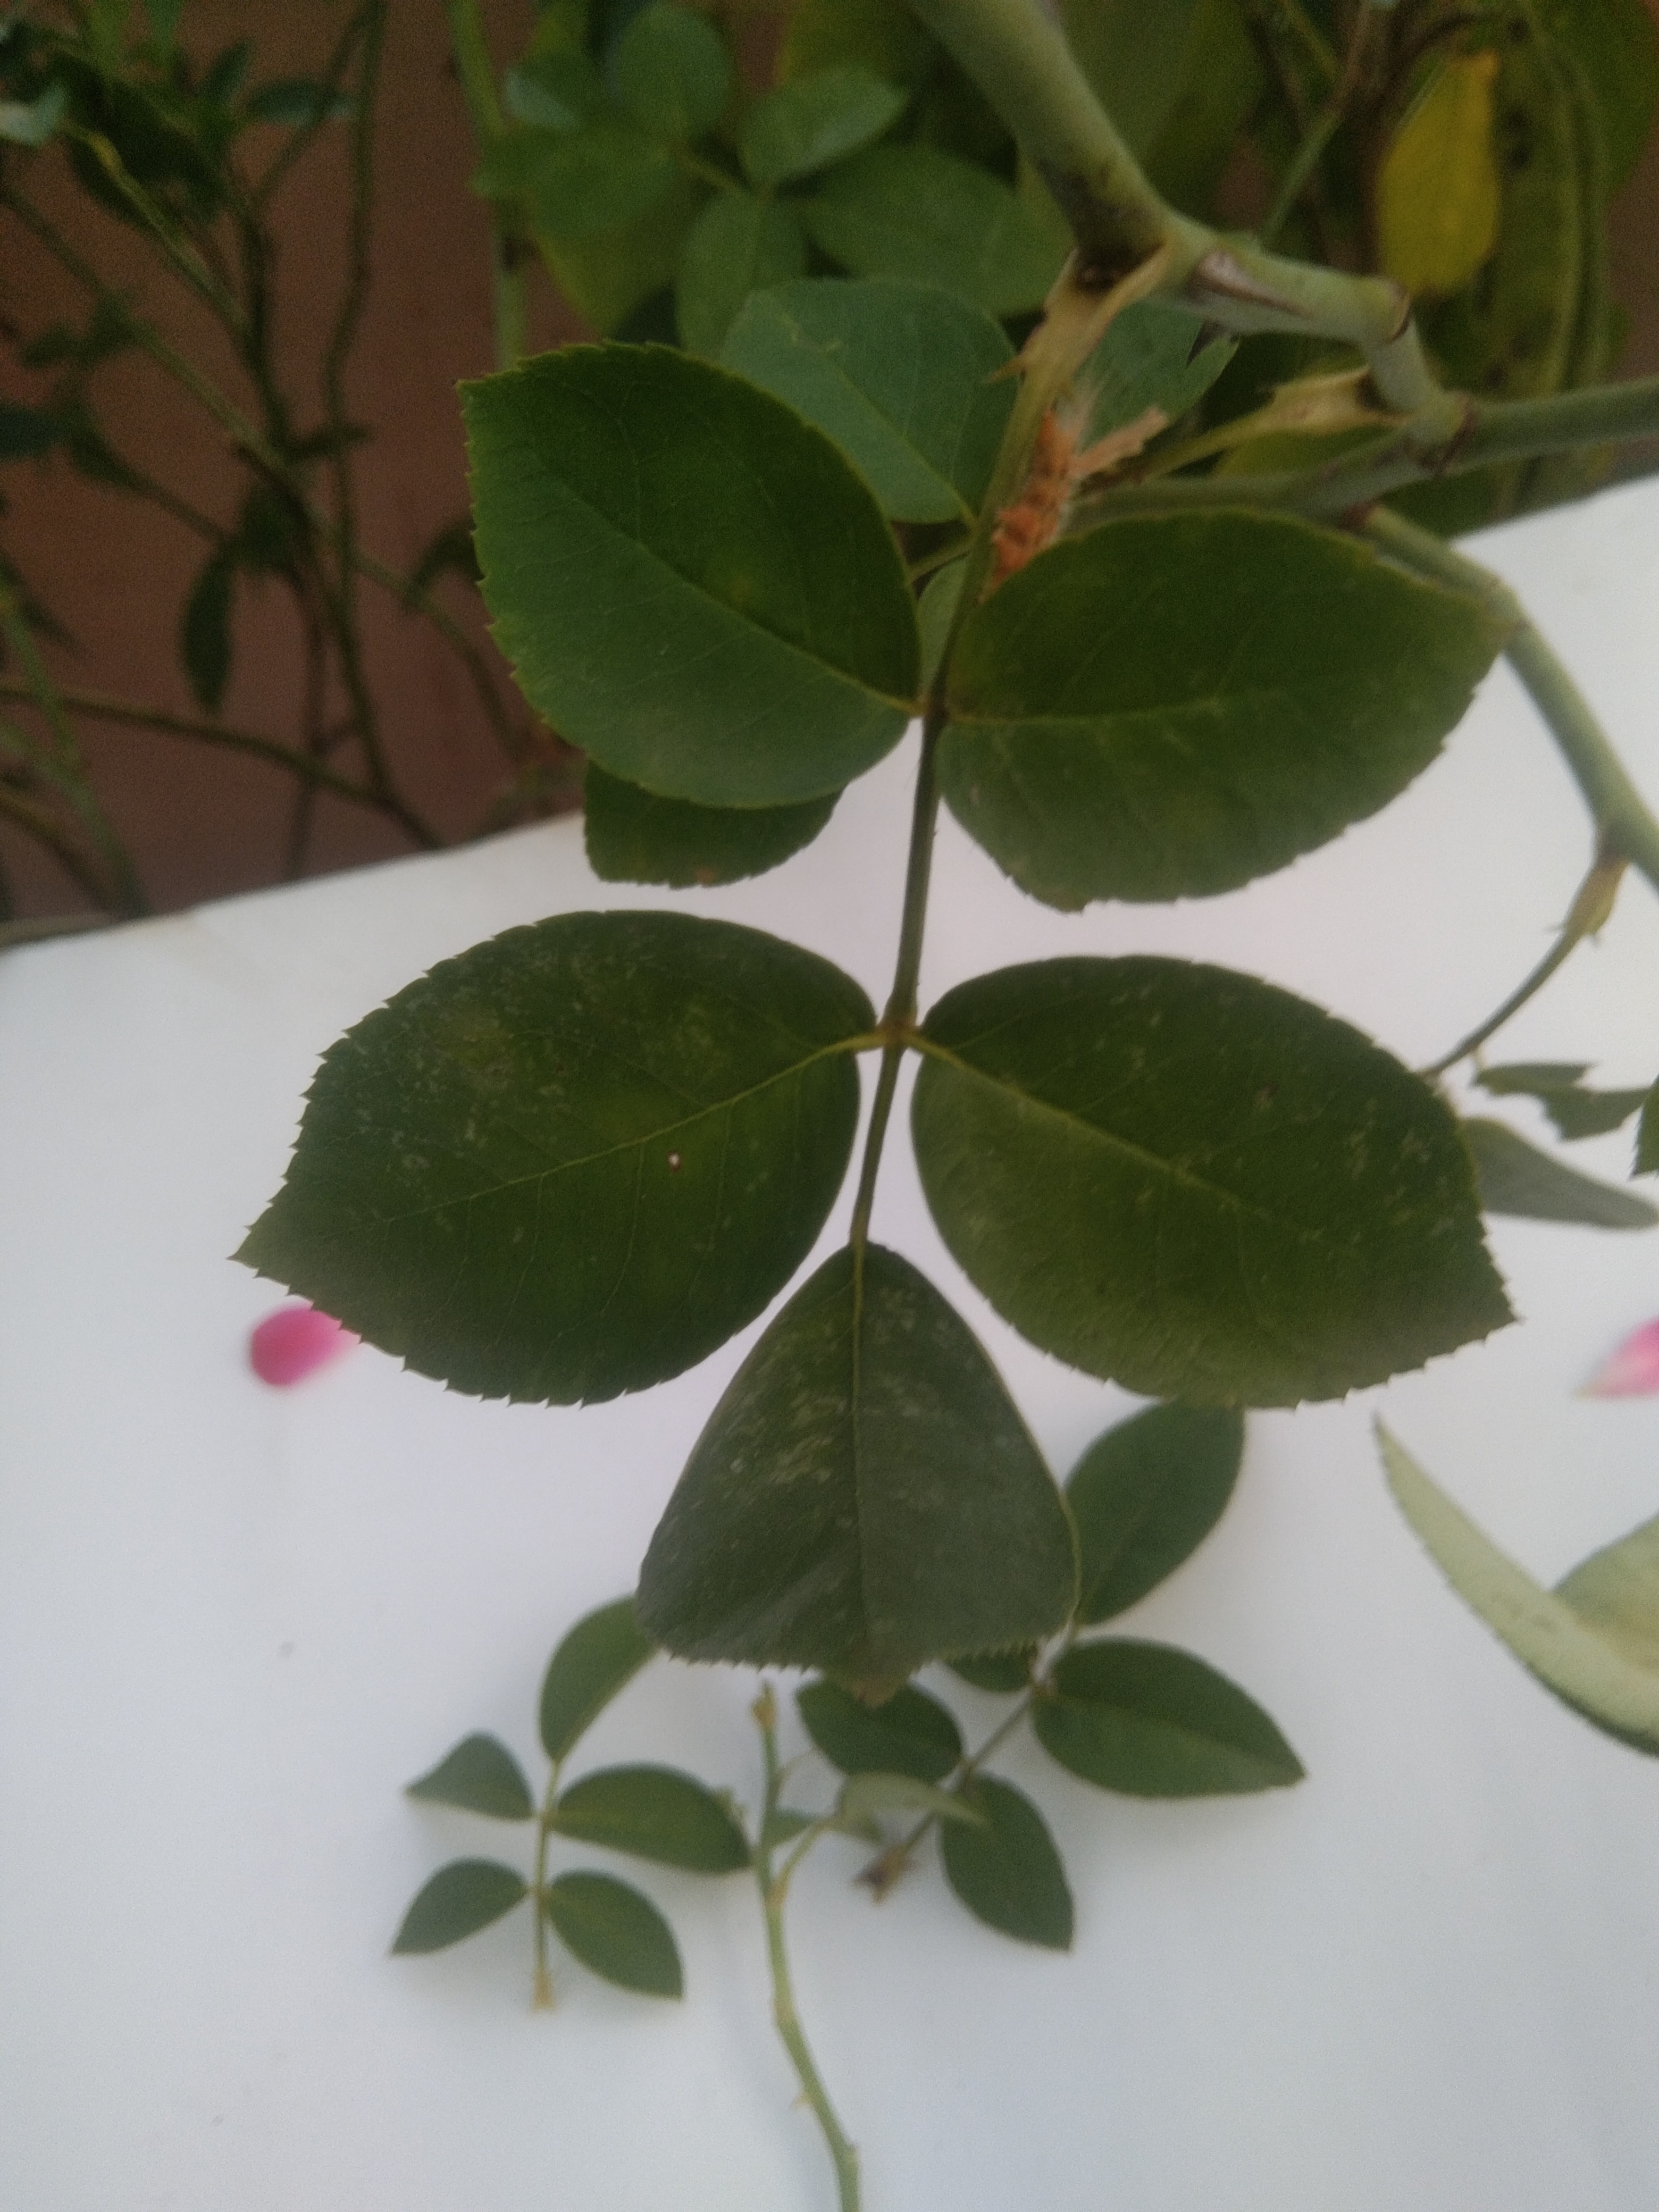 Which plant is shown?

rose
